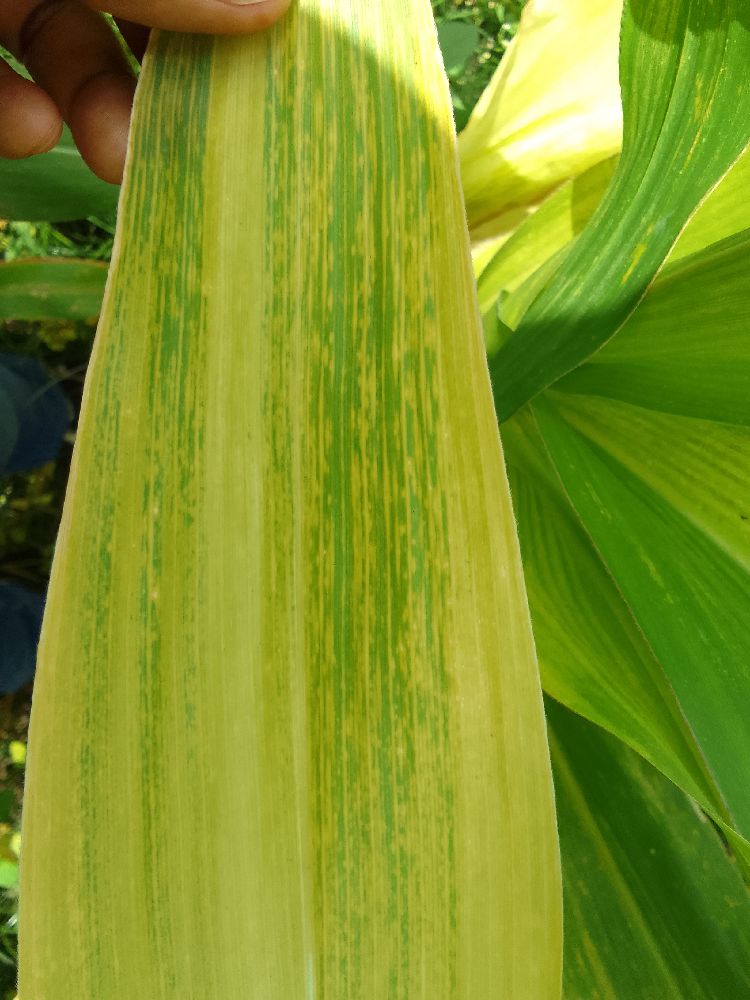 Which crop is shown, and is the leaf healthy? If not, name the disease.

maize, maize lethal necrosis
